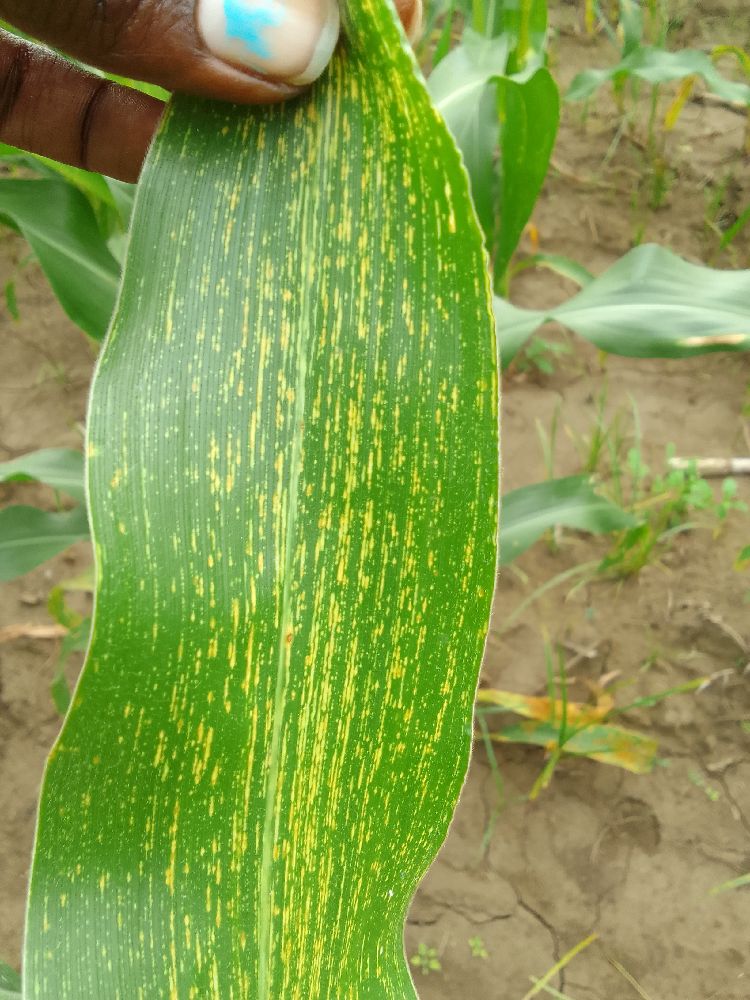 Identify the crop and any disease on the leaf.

maize, maize streak virus
